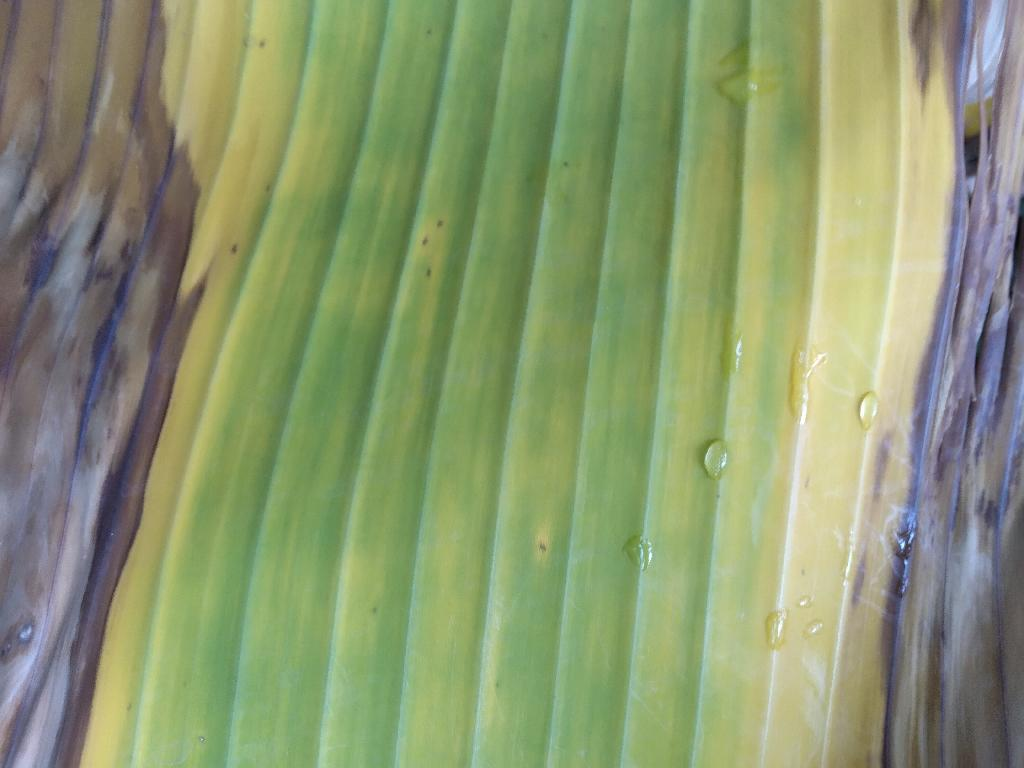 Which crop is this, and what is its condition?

banana, fusarium wilt race 1
